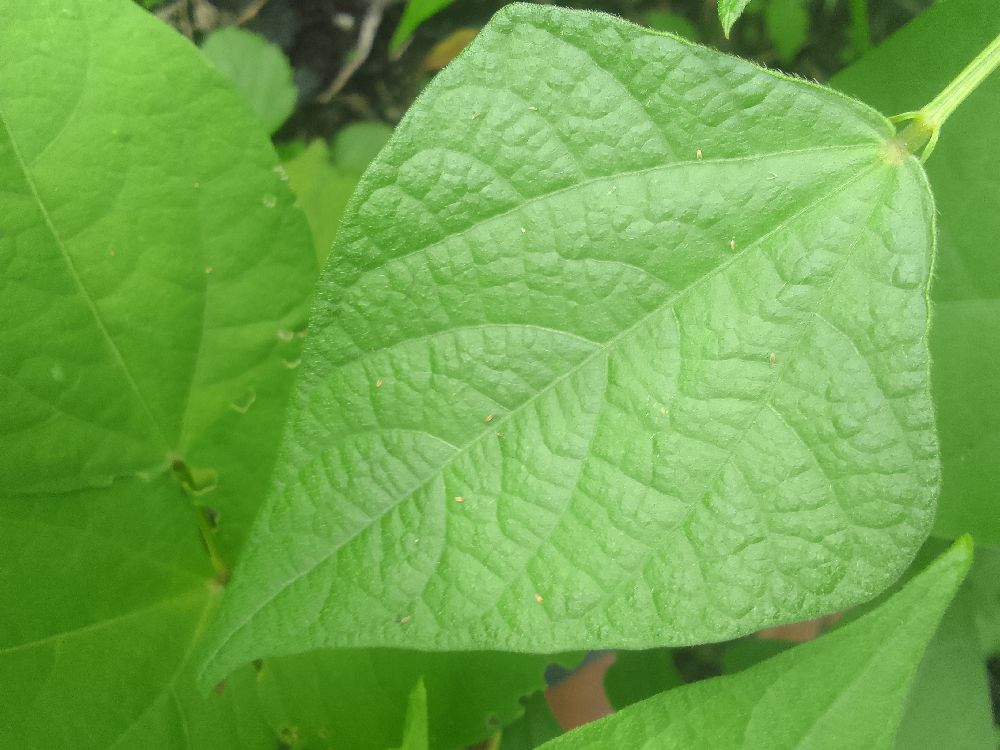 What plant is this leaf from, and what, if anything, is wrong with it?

common bean, healthy
